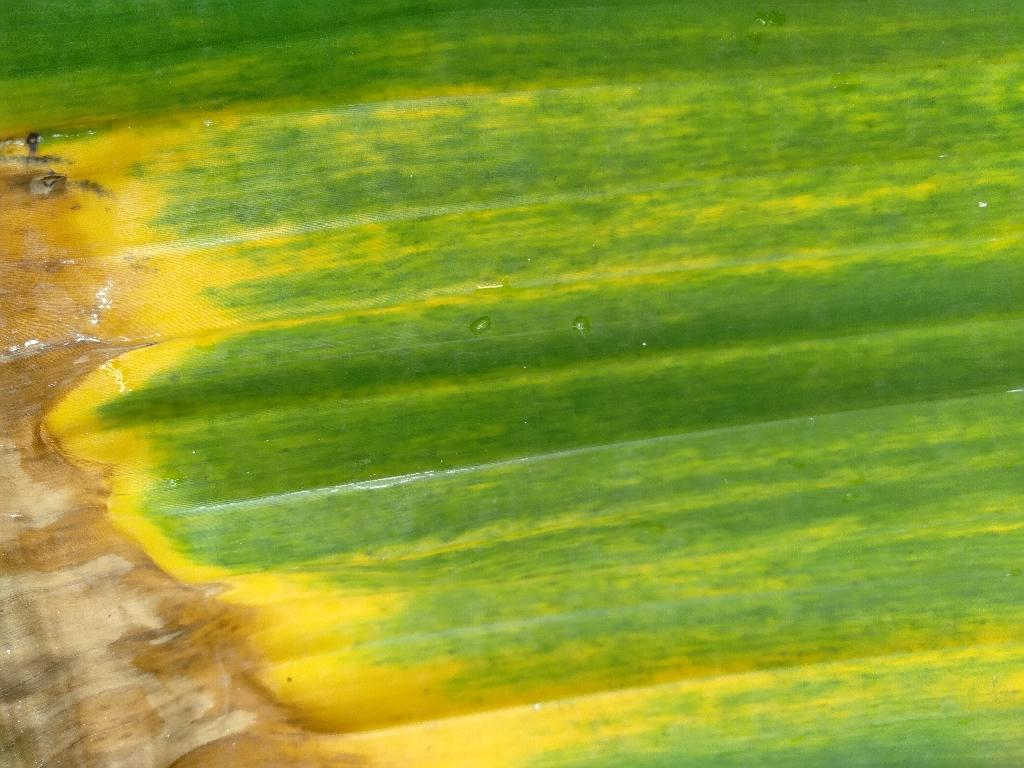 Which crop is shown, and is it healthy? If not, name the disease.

banana, fusarium wilt race 1
